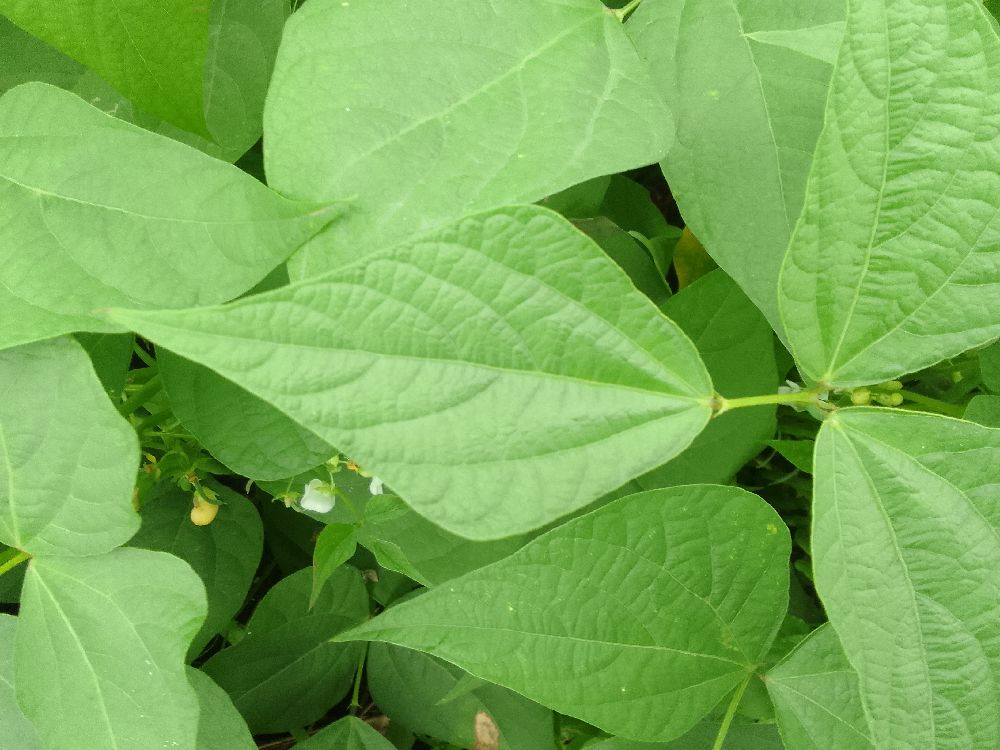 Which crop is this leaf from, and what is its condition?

common bean, healthy
